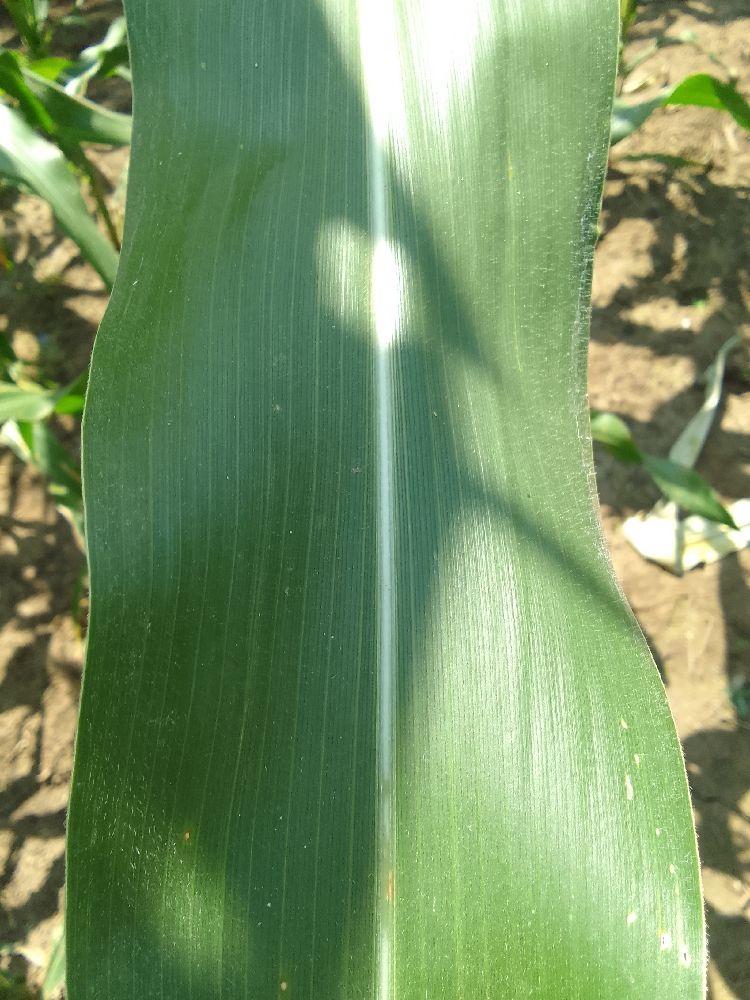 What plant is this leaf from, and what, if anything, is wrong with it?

maize, healthy
